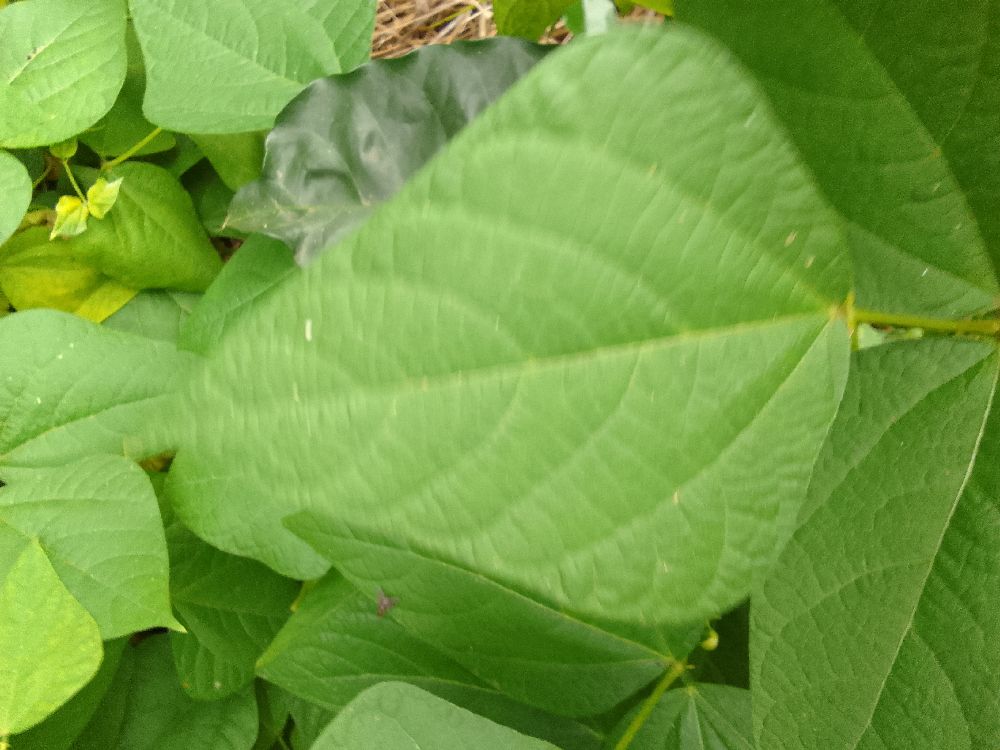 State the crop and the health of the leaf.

common bean, healthy
